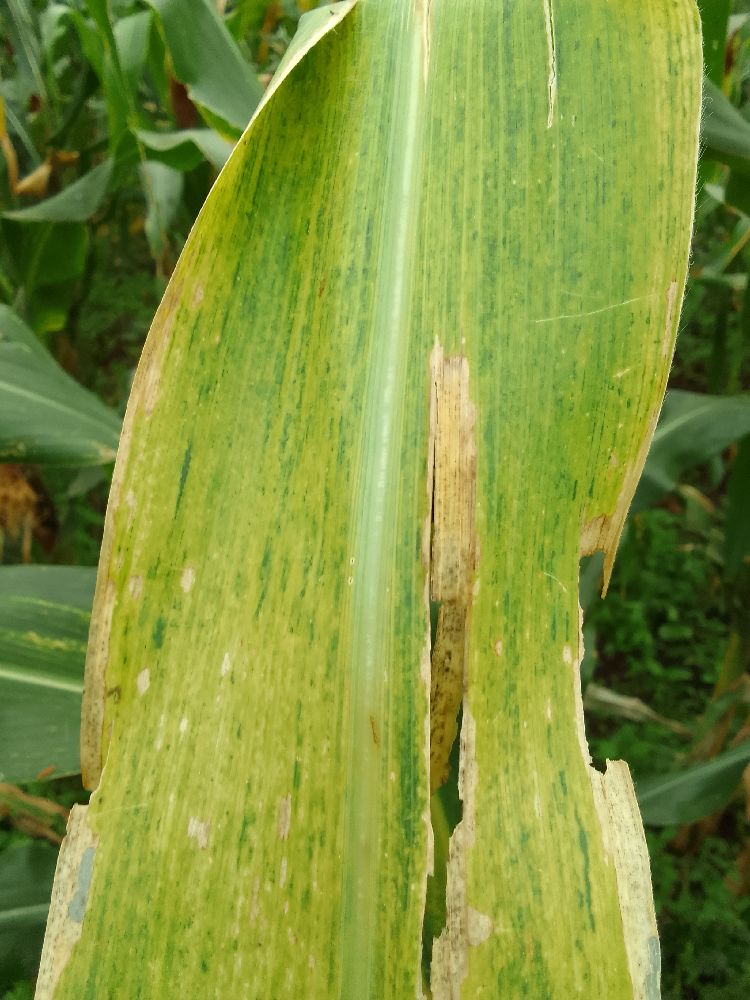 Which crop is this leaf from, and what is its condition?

maize, maize lethal necrosis
